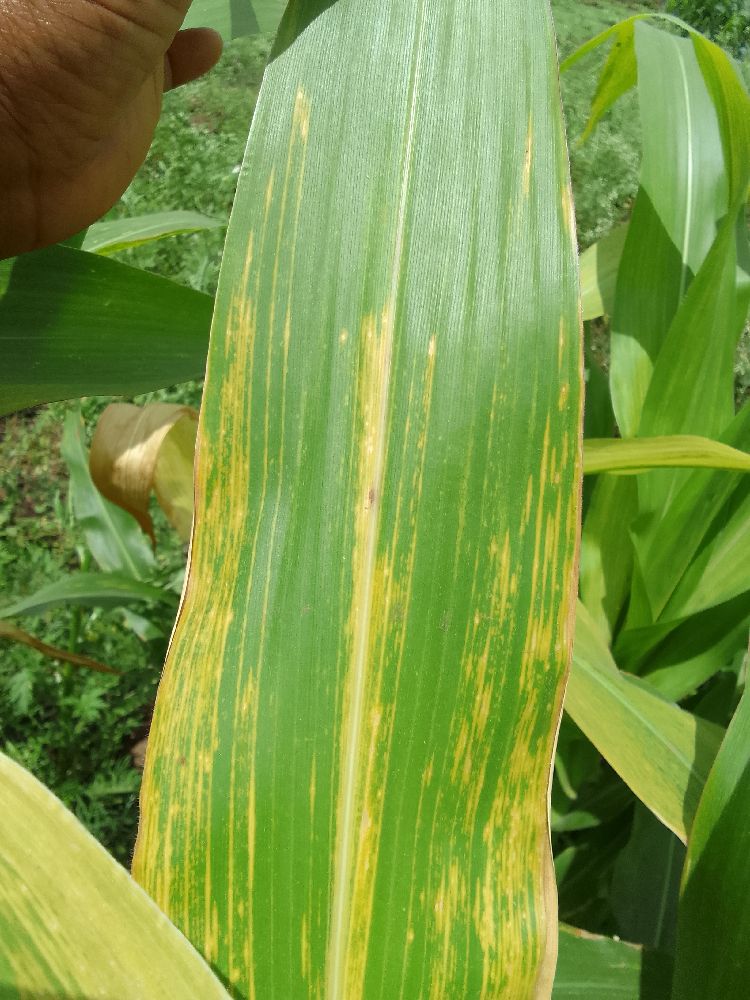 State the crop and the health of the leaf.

maize, maize lethal necrosis
